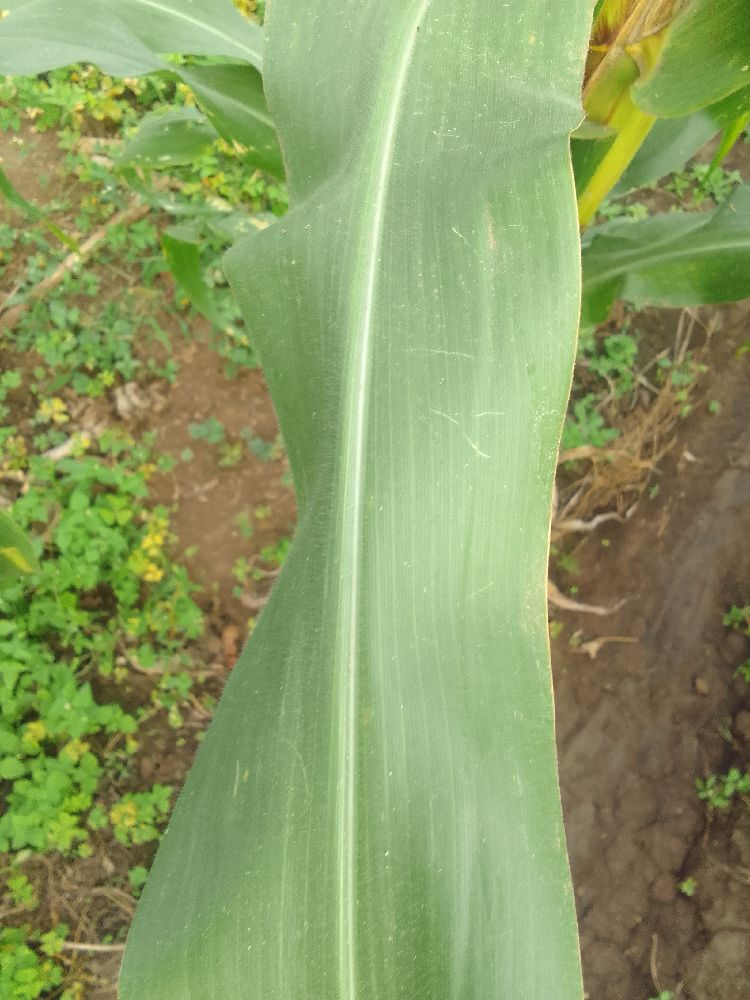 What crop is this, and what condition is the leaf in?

maize, healthy
